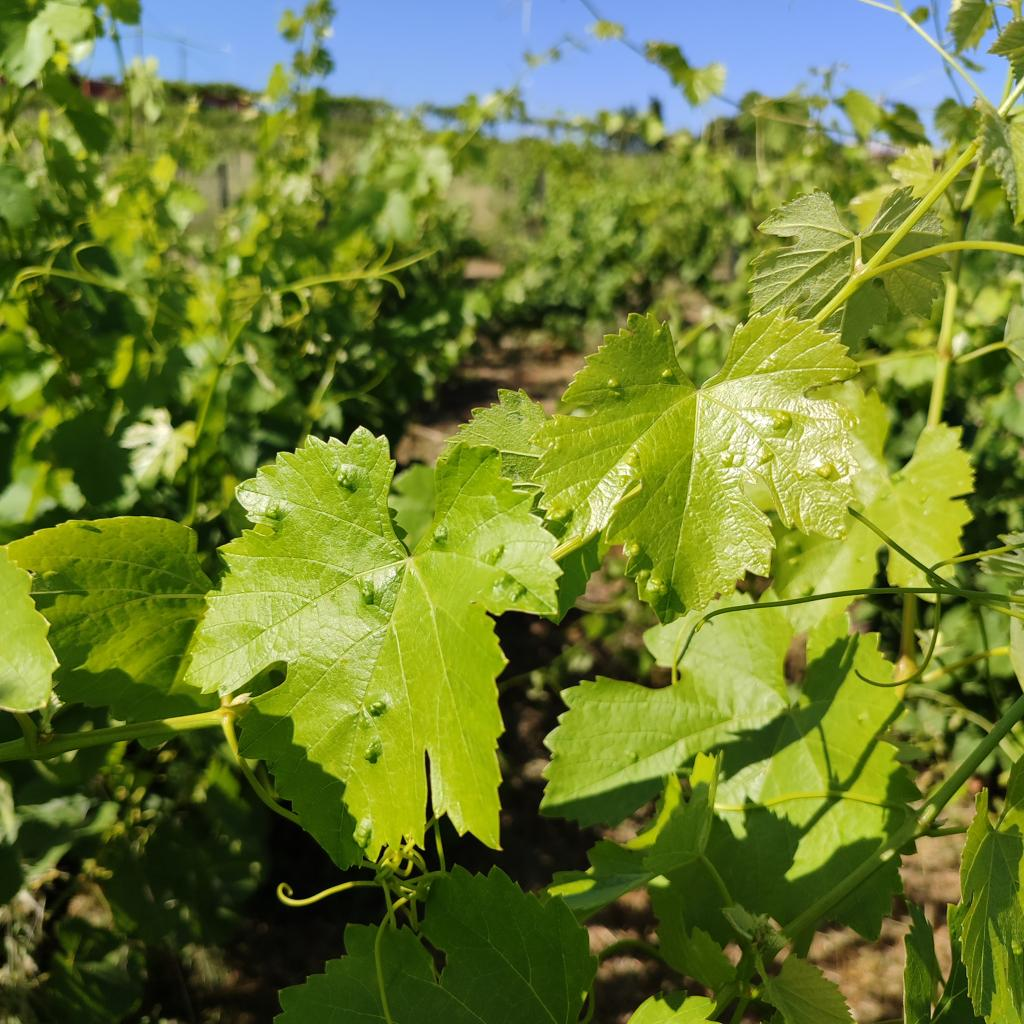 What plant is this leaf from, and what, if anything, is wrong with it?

grapevine, erineum mite
